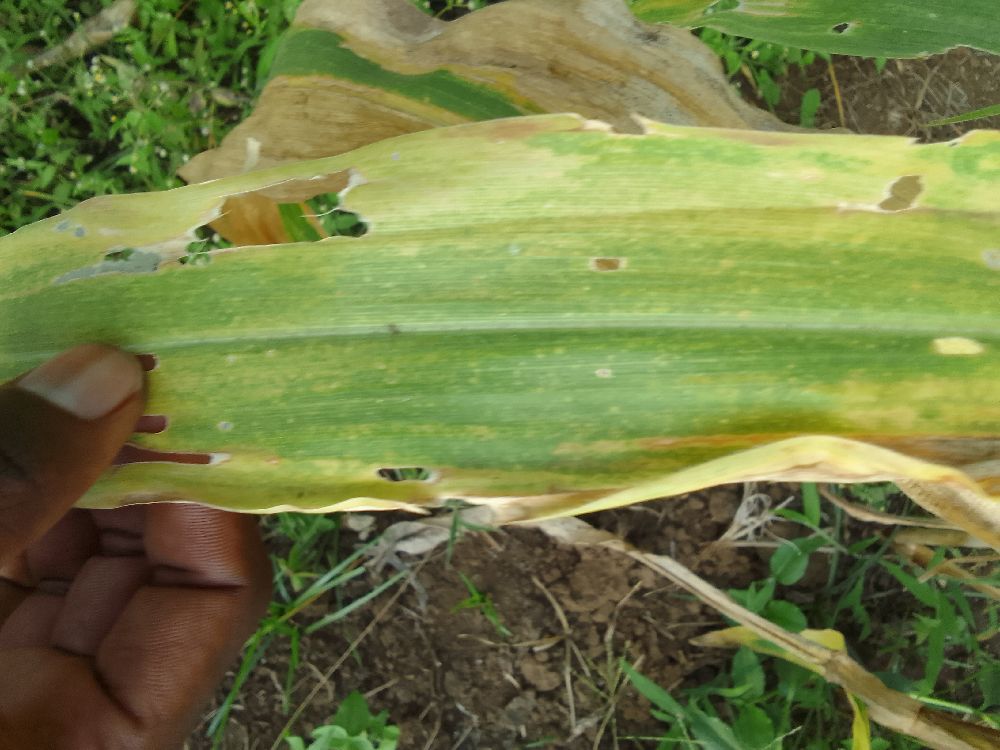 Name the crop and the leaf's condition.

maize, maize lethal necrosis
